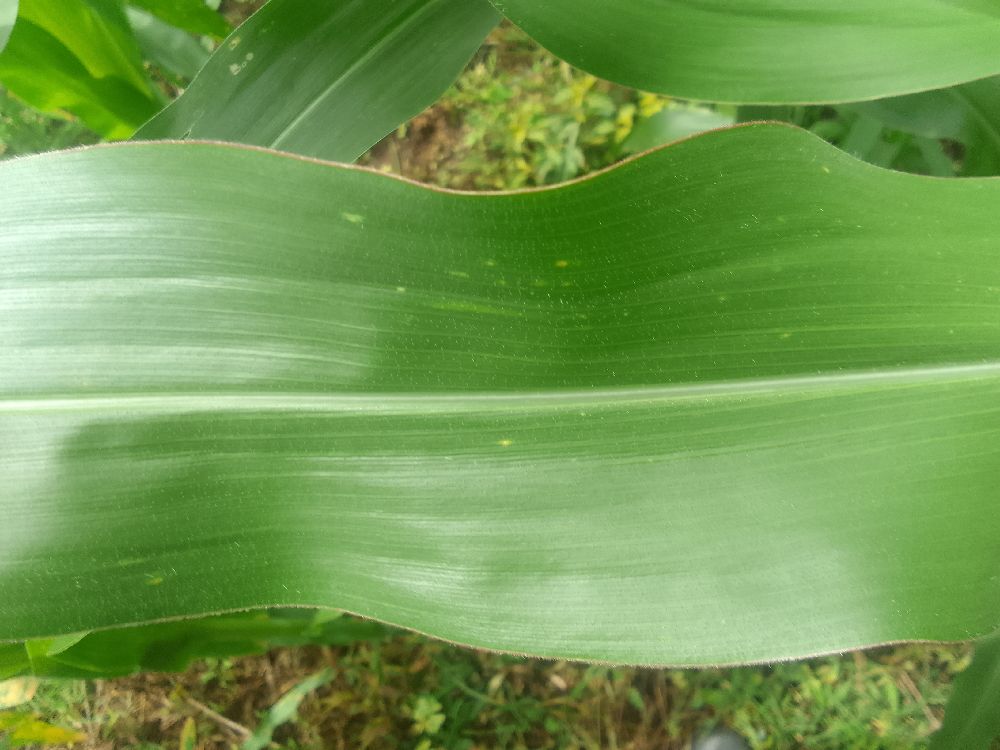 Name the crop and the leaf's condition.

maize, healthy
